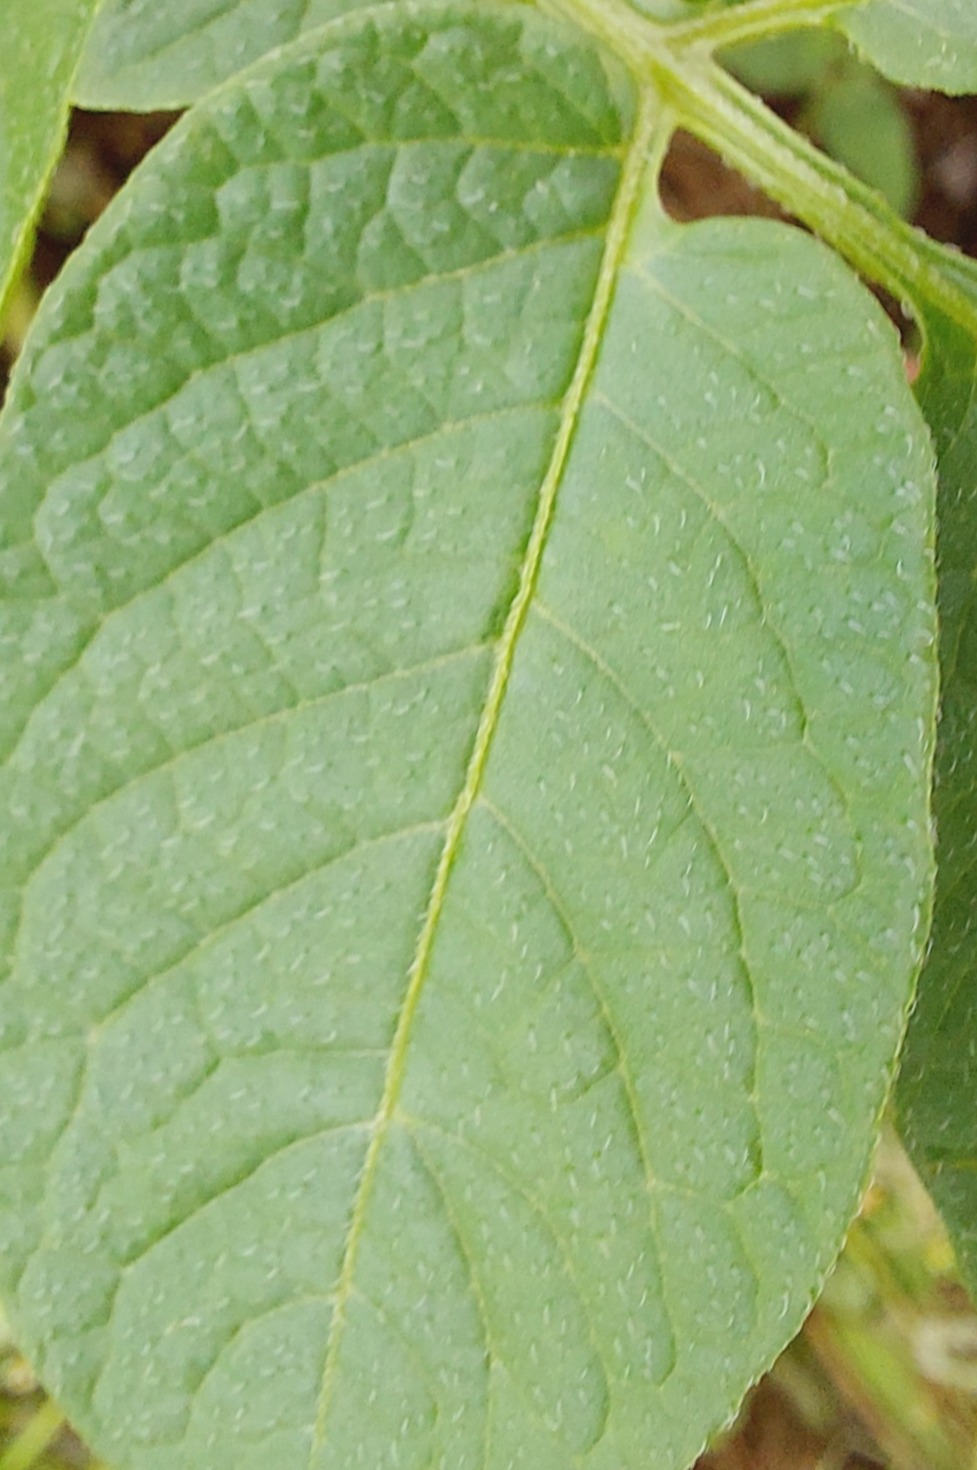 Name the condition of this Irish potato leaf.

healthy
